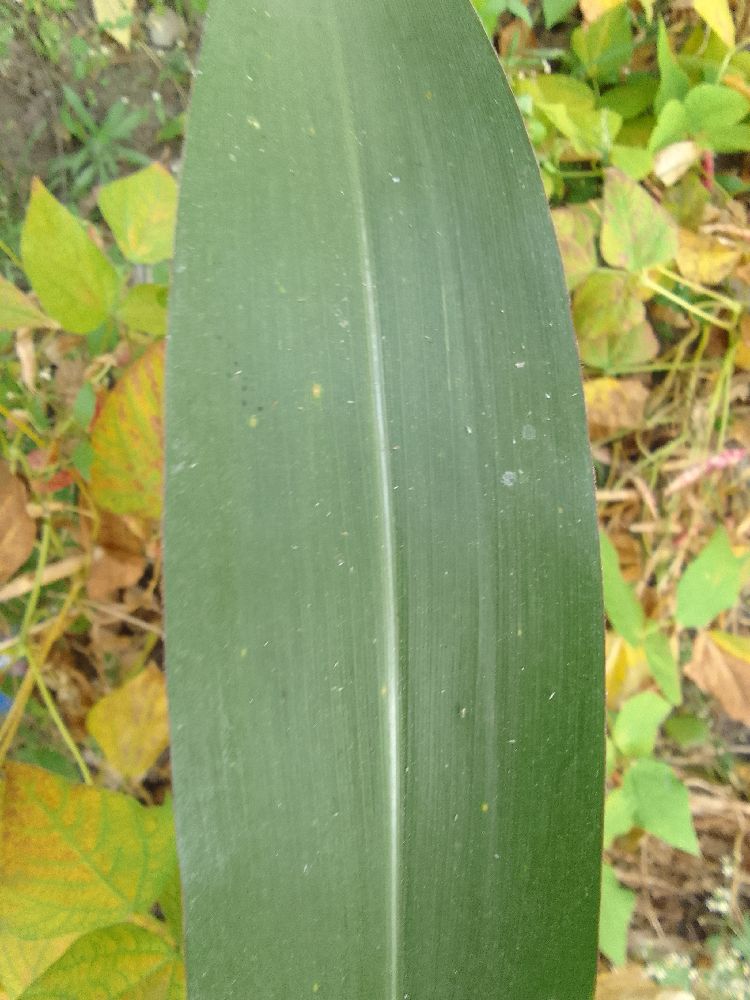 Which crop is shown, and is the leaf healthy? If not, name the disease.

maize, healthy
